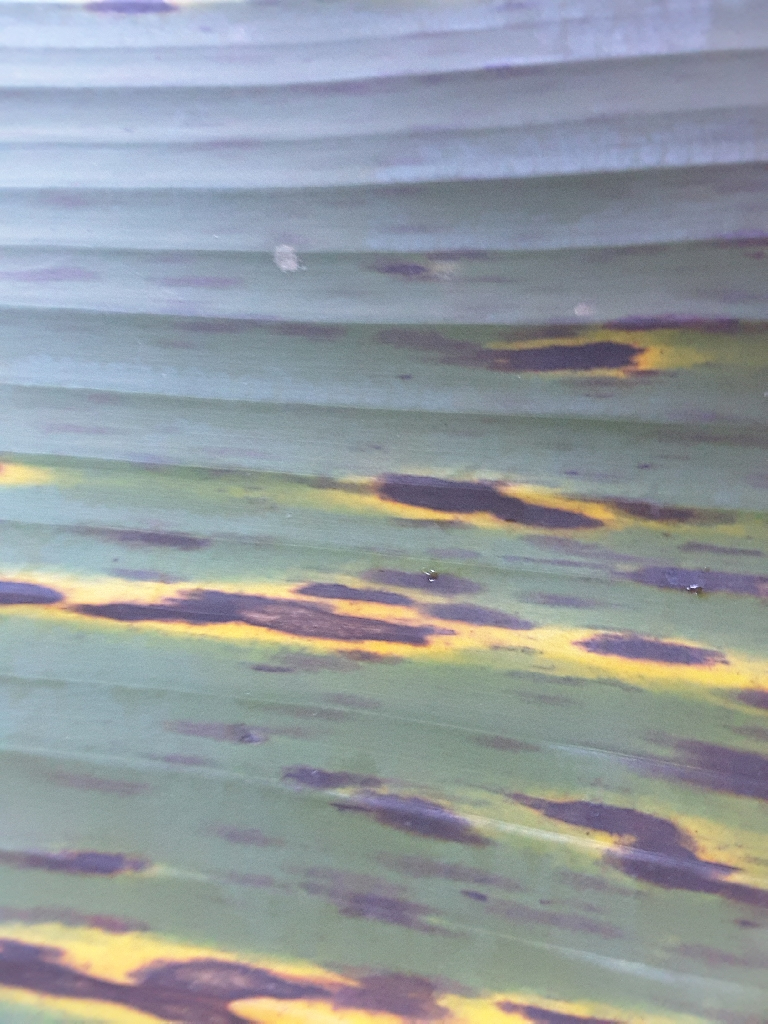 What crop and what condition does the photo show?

banana, black sigatoka
